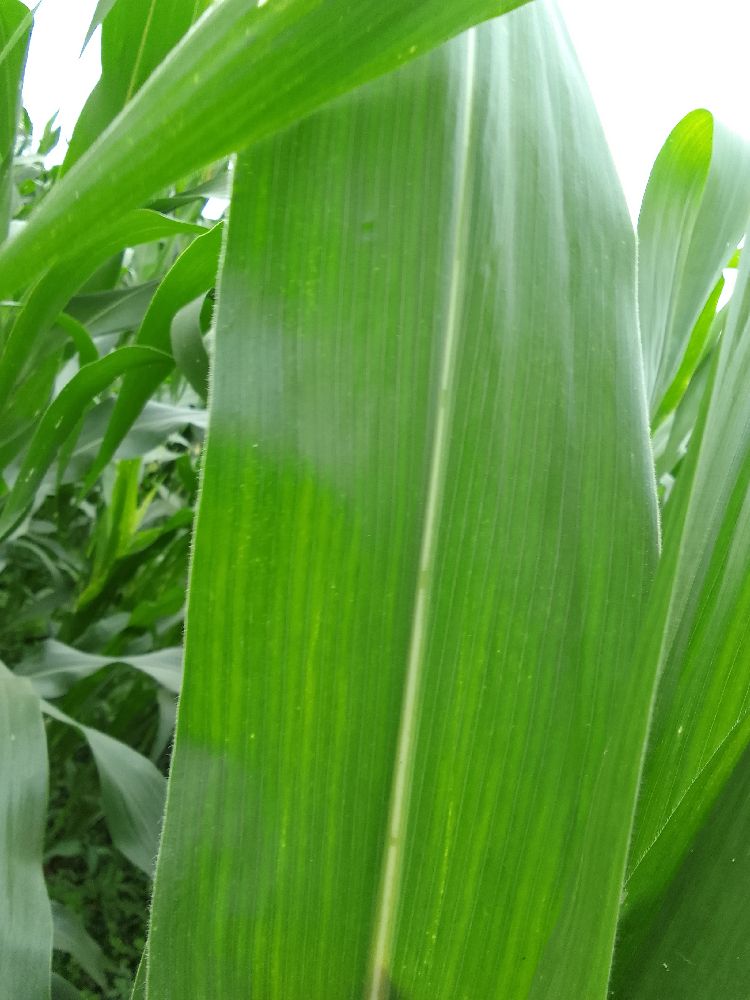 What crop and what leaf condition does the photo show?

maize, healthy
